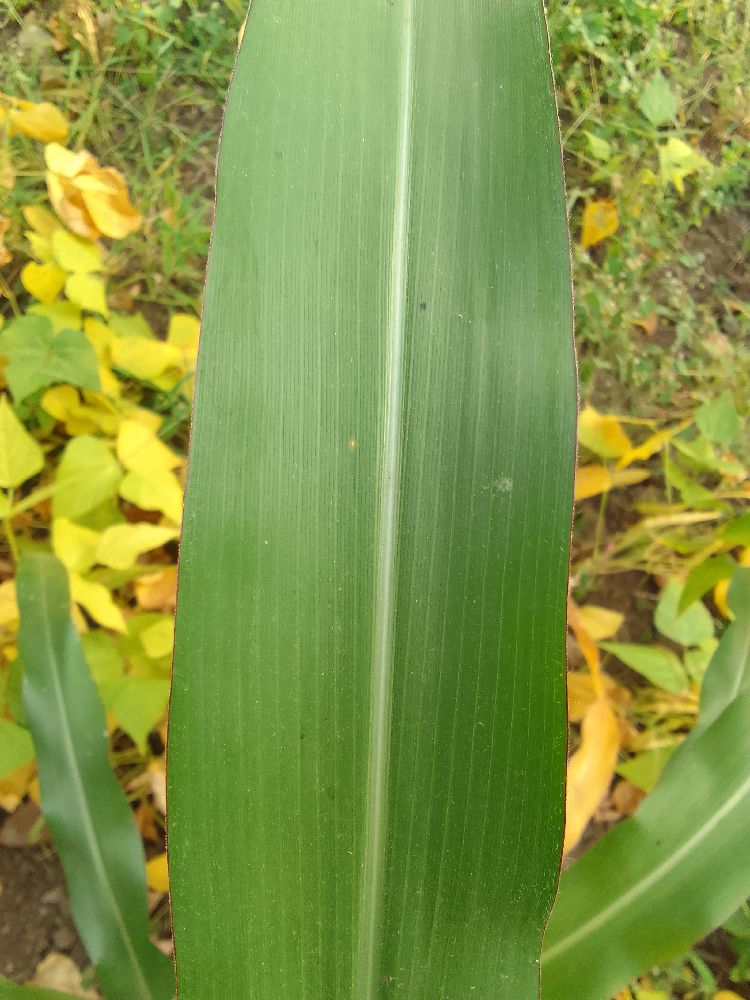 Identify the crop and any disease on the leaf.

maize, healthy
